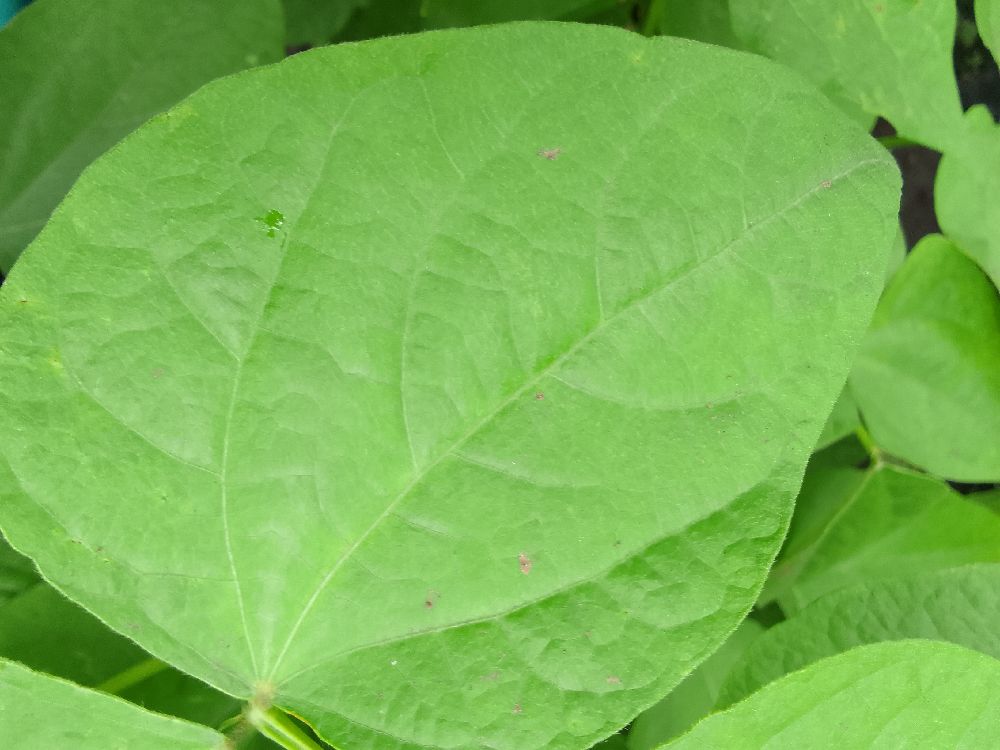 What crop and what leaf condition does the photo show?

common bean, healthy
